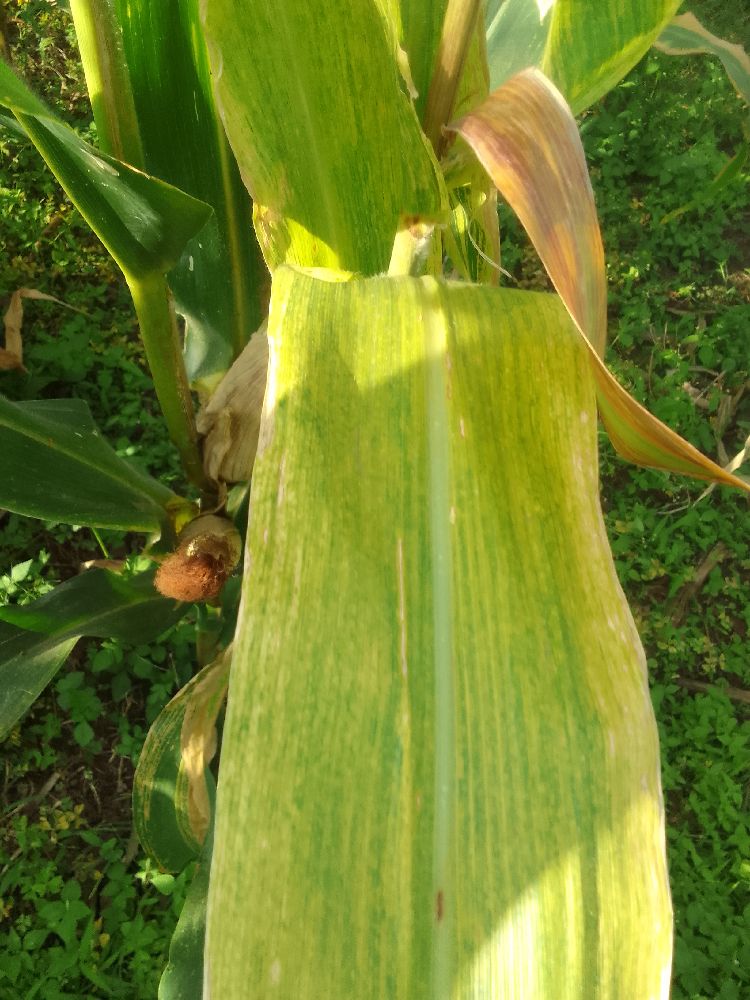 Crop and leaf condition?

maize, maize lethal necrosis
